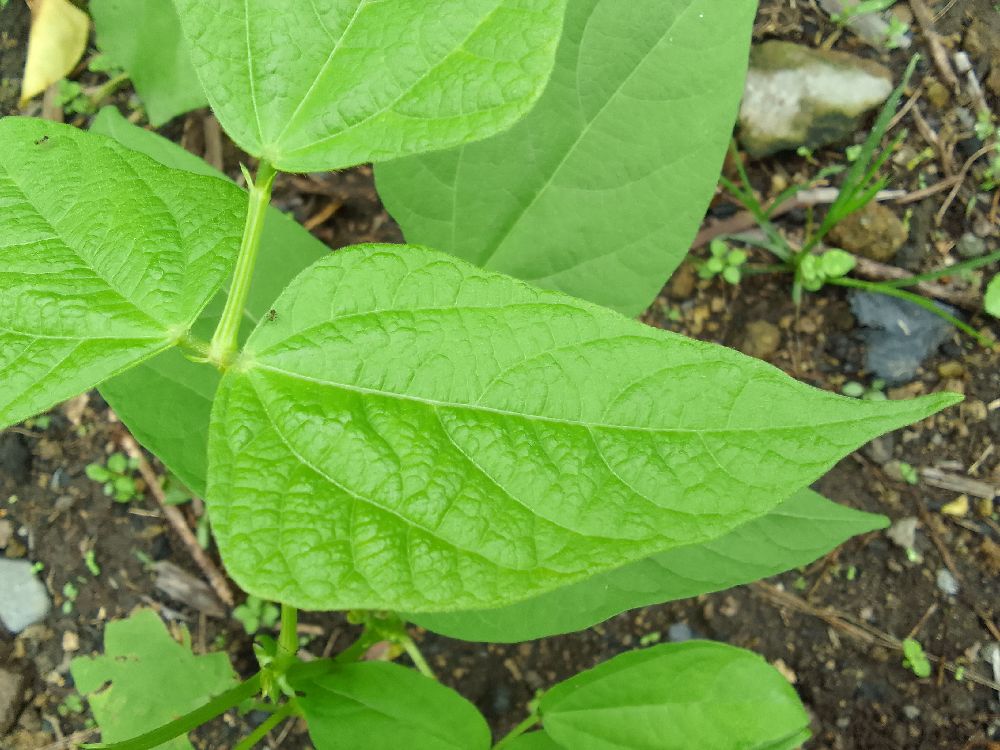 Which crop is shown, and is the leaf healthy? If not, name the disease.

common bean, healthy
